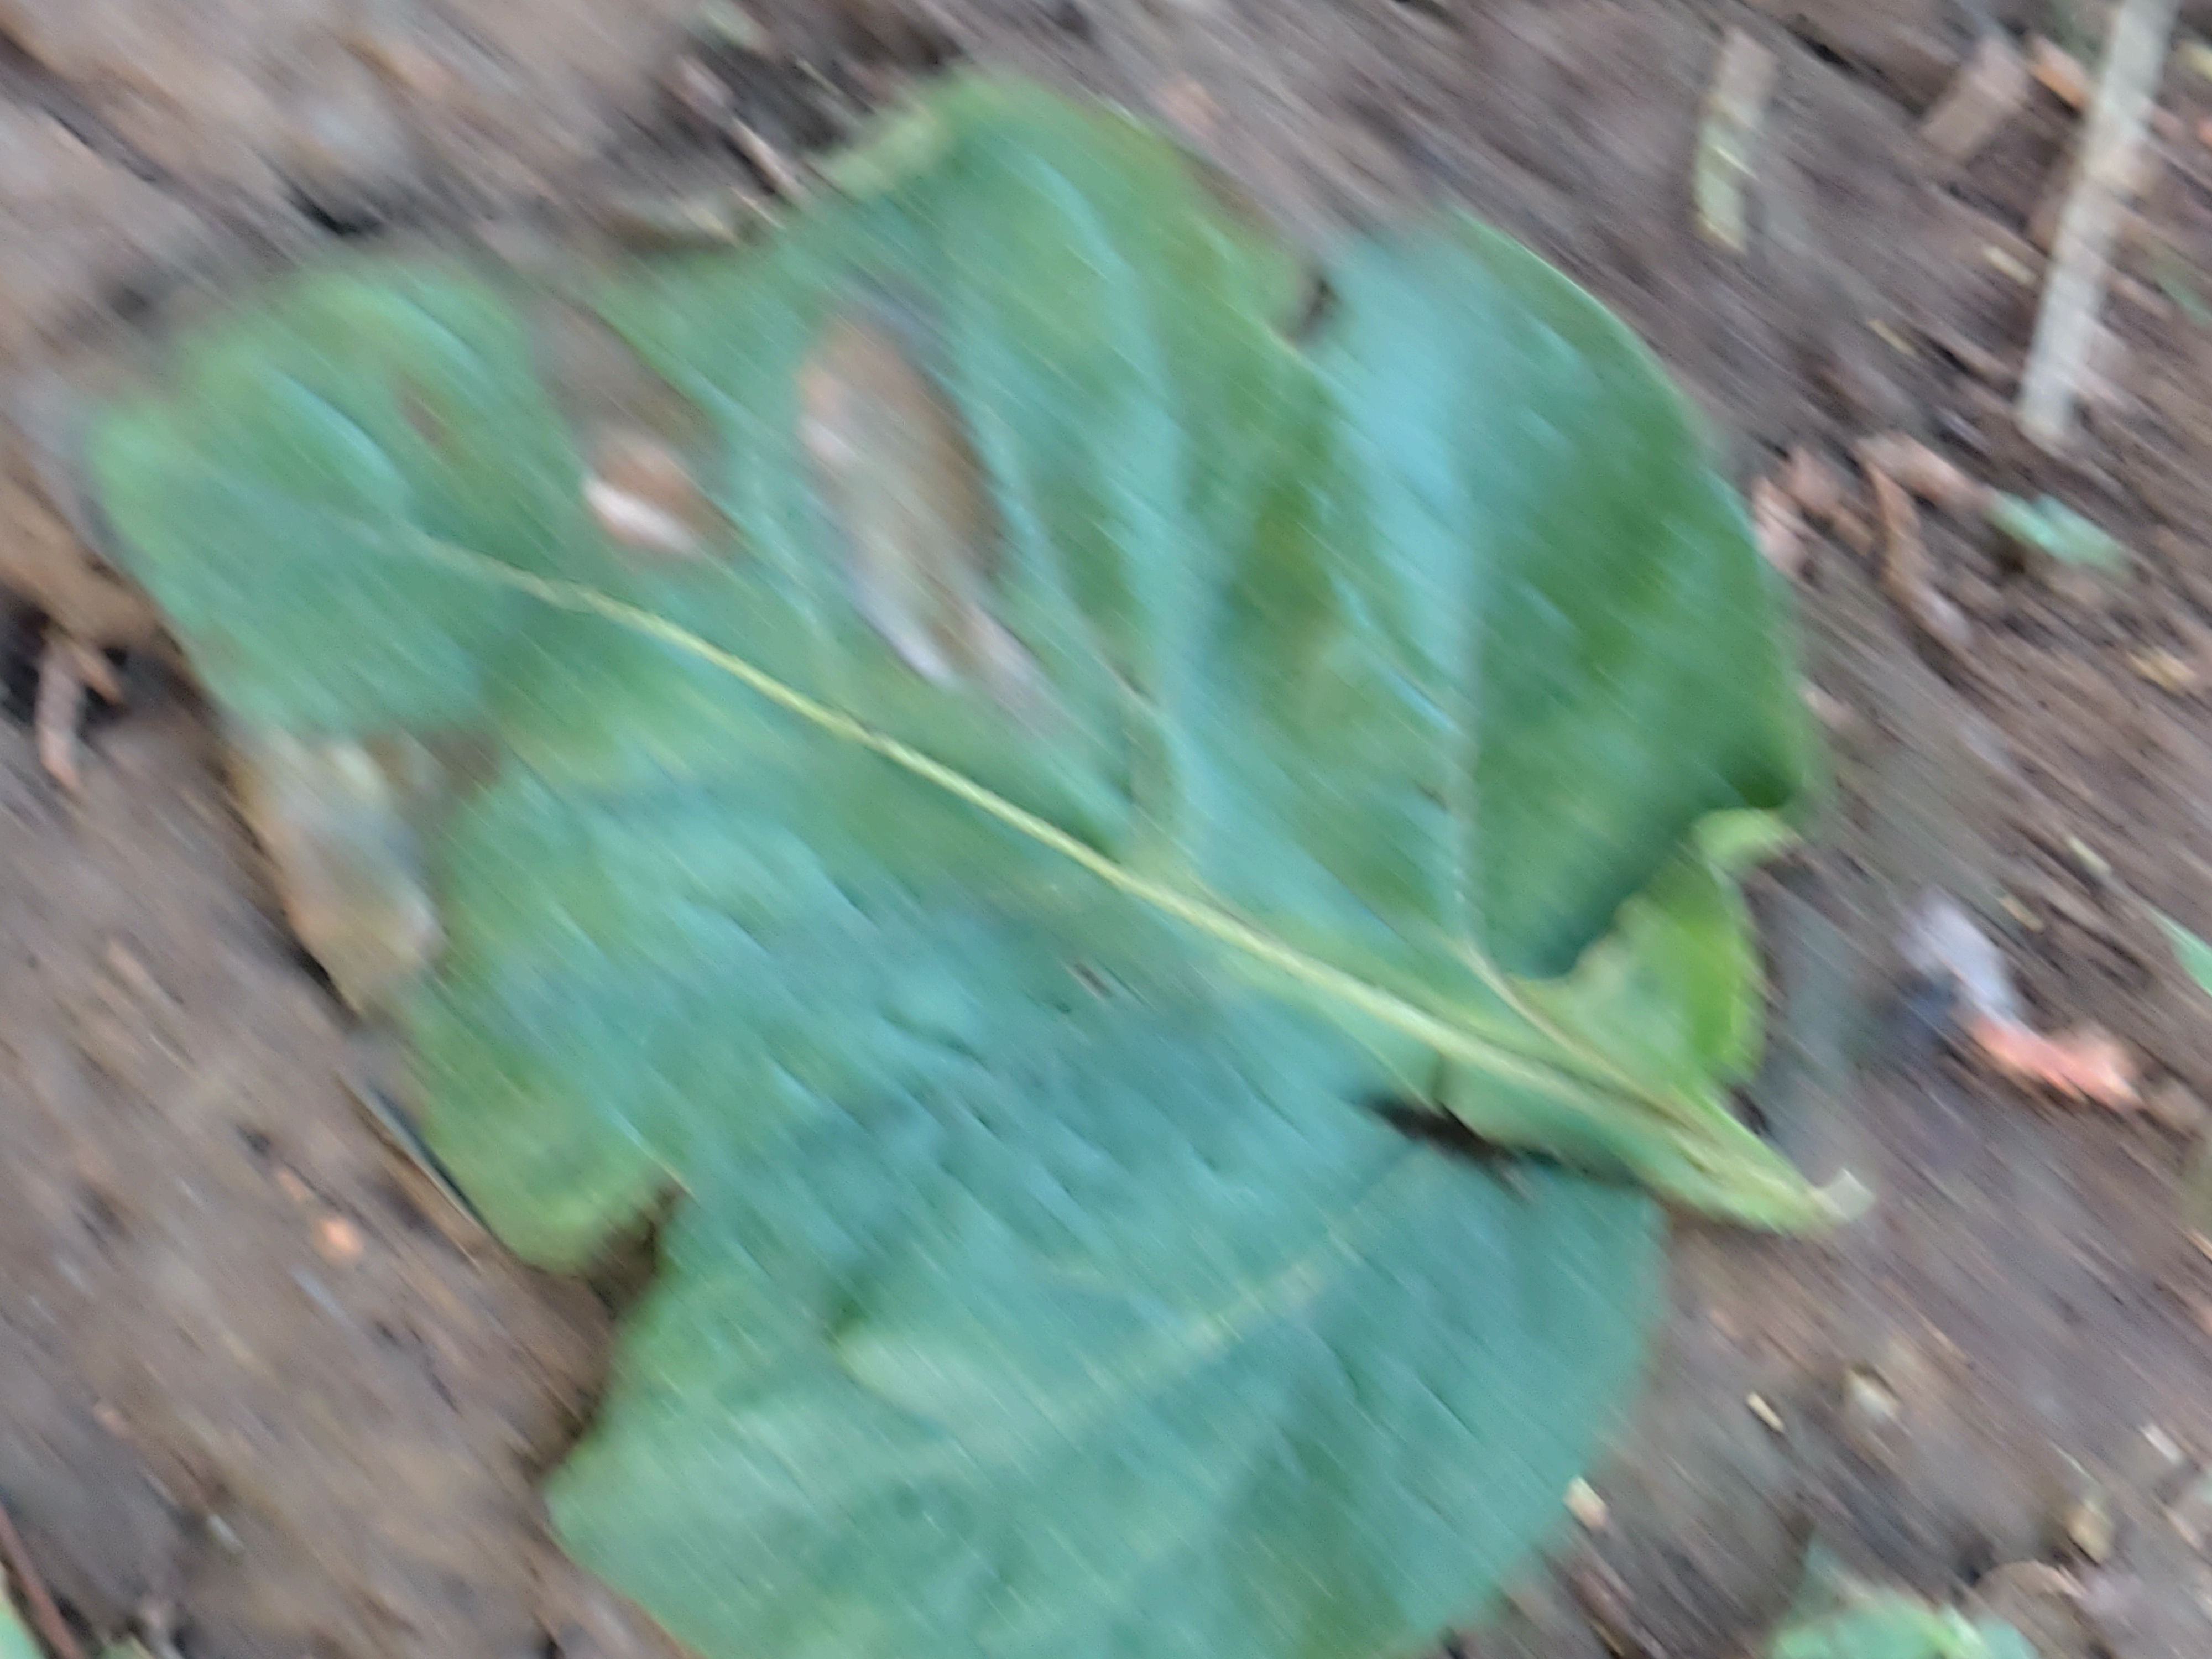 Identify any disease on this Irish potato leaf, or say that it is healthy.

early blight
